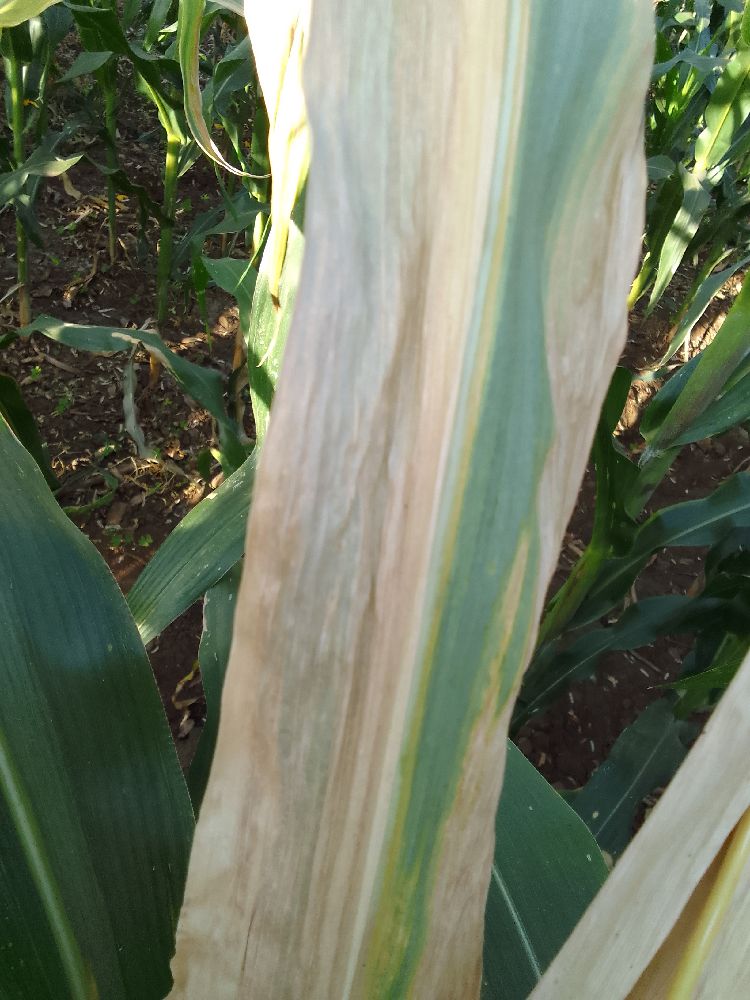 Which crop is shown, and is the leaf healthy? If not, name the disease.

maize, maize lethal necrosis
